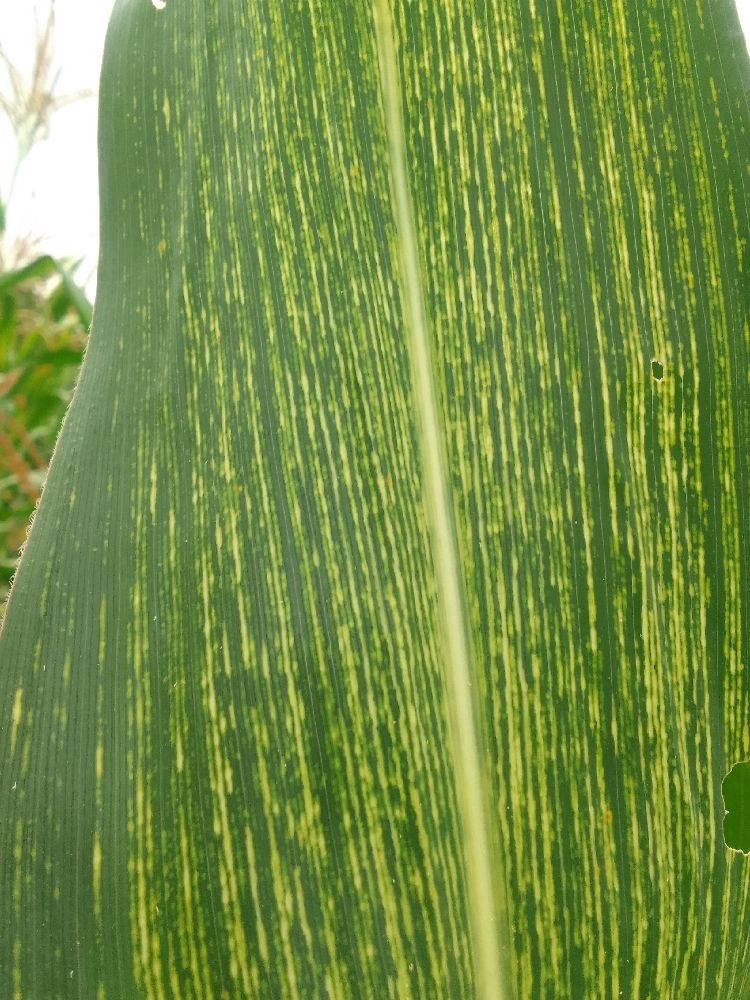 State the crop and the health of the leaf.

maize, maize streak virus
